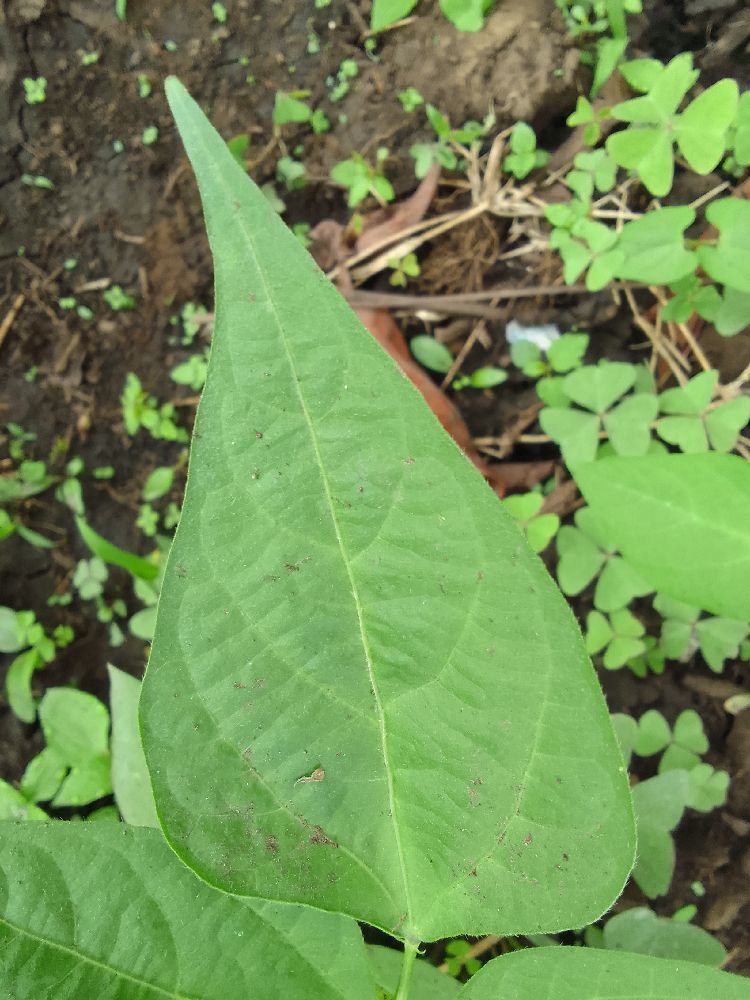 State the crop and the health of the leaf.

common bean, healthy
